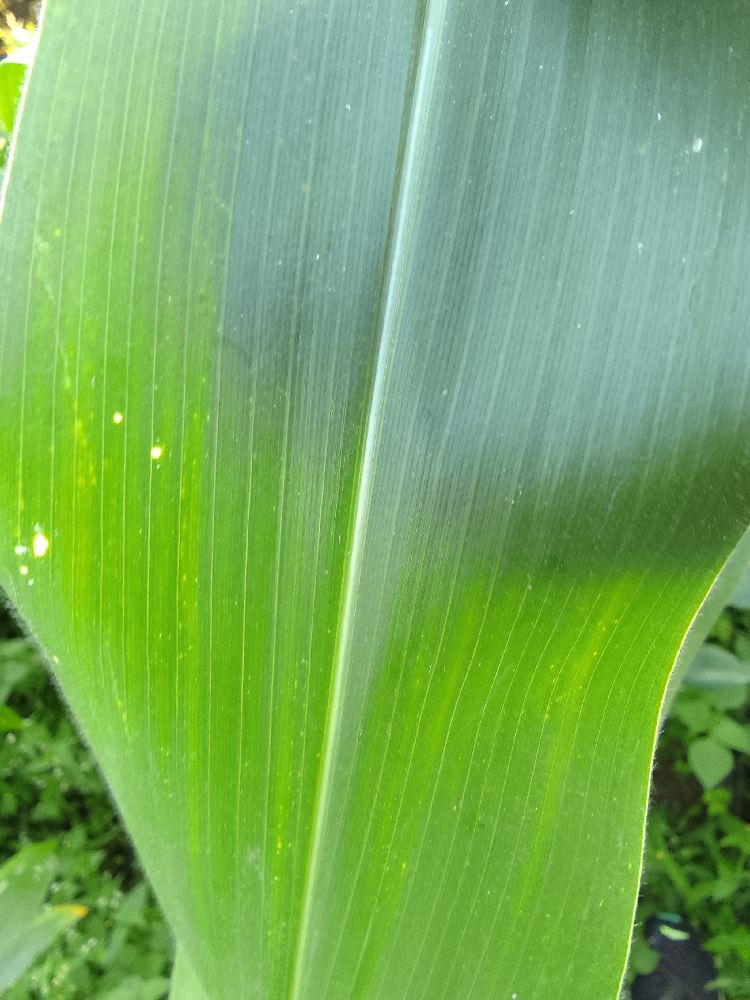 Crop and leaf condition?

maize, healthy
